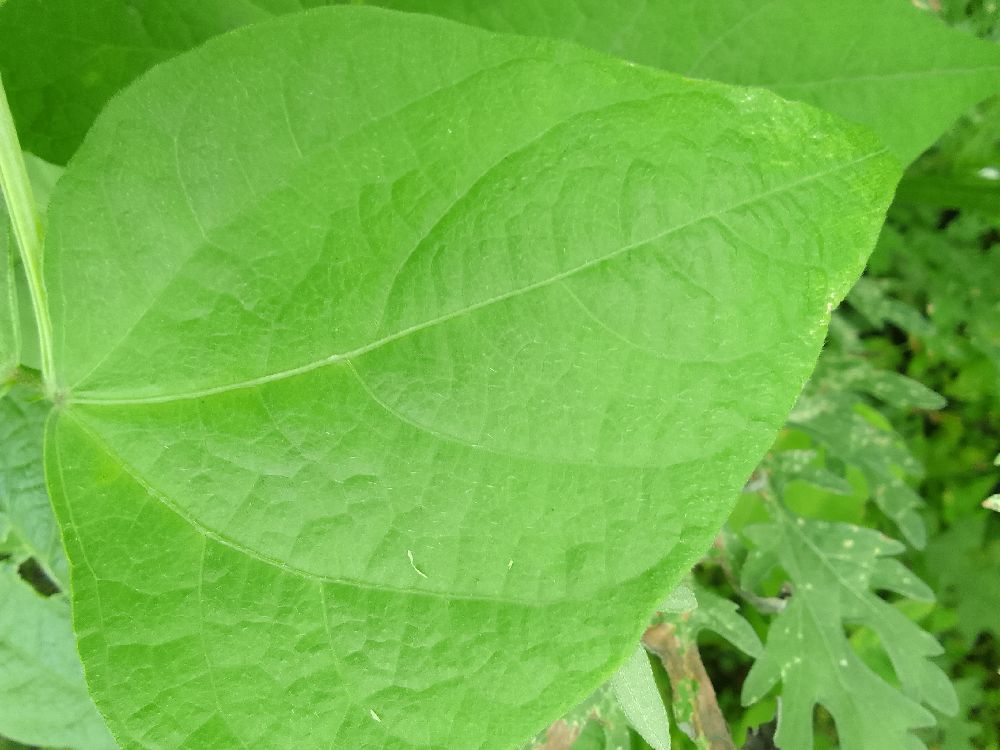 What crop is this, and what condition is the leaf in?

common bean, healthy
